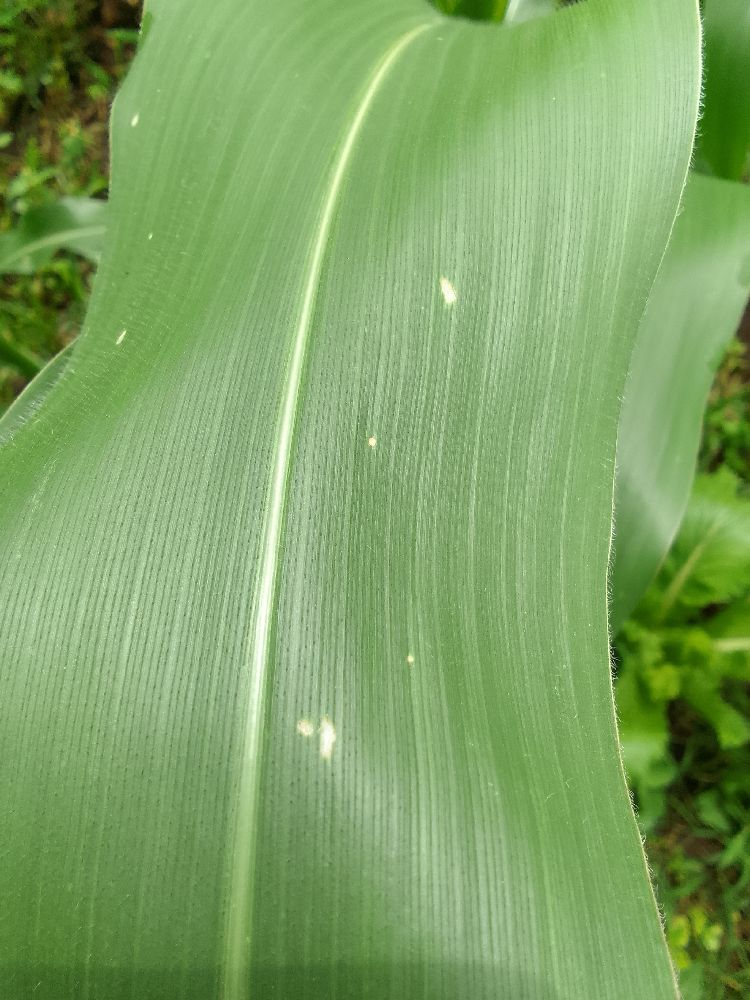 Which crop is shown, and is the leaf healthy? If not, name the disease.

maize, healthy
